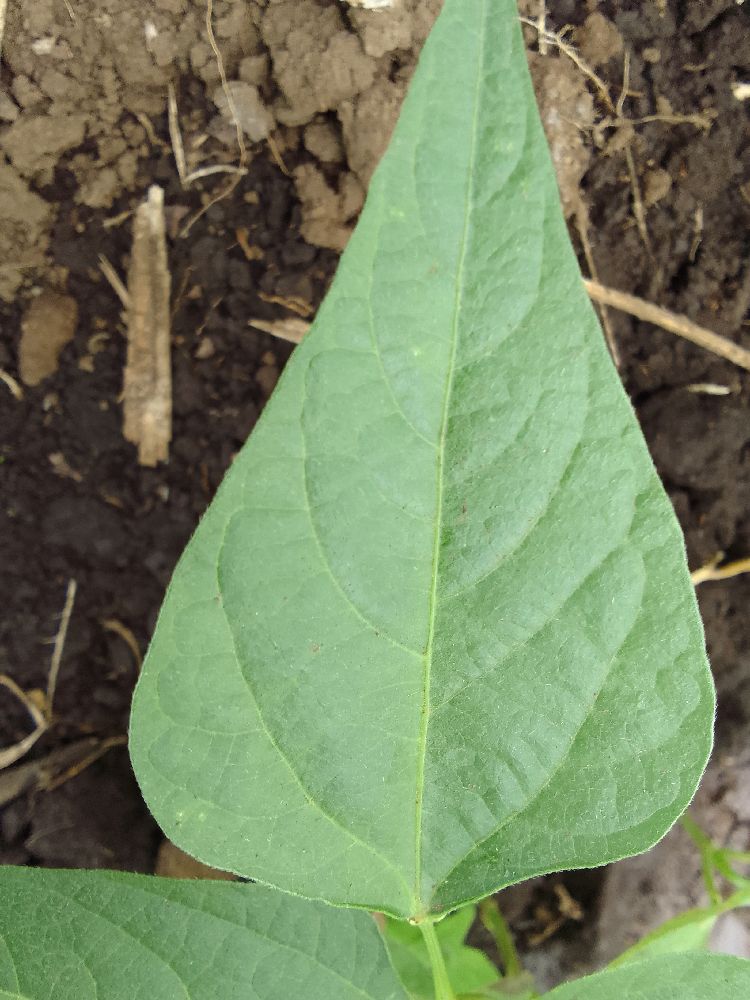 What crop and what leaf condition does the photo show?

common bean, healthy
